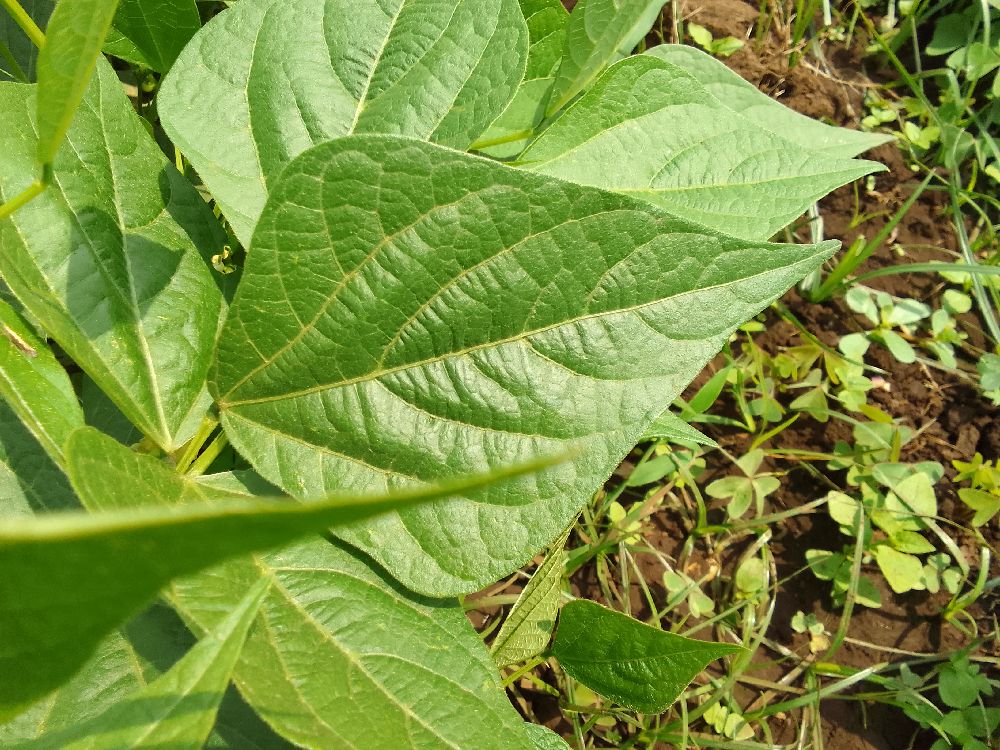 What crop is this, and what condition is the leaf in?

common bean, healthy
